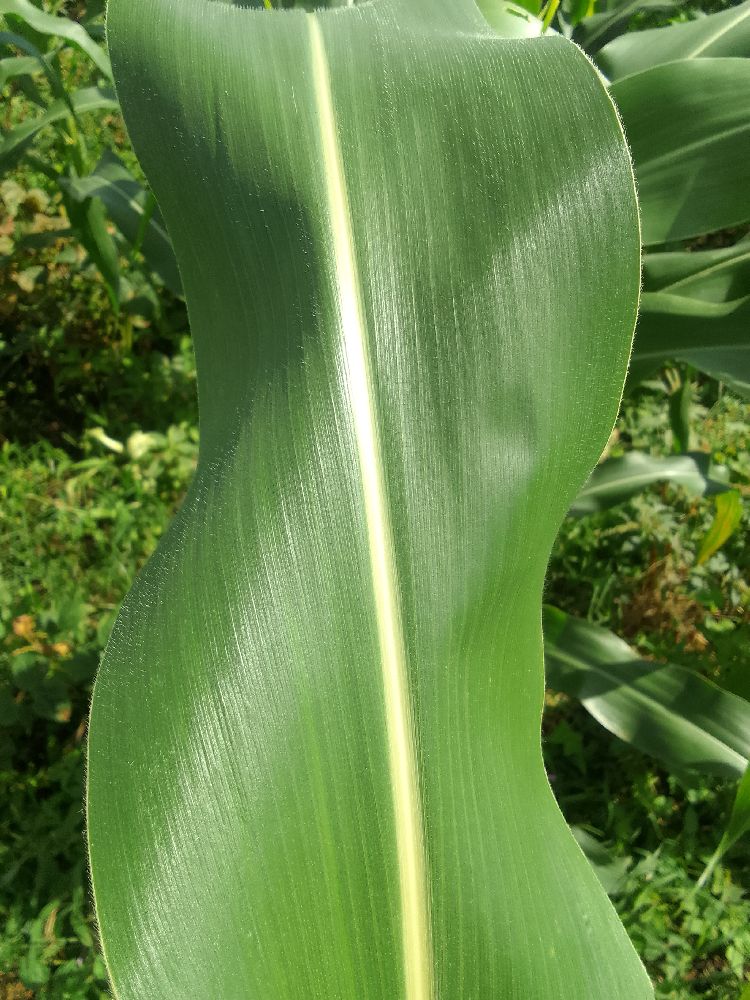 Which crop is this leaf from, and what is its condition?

maize, healthy
